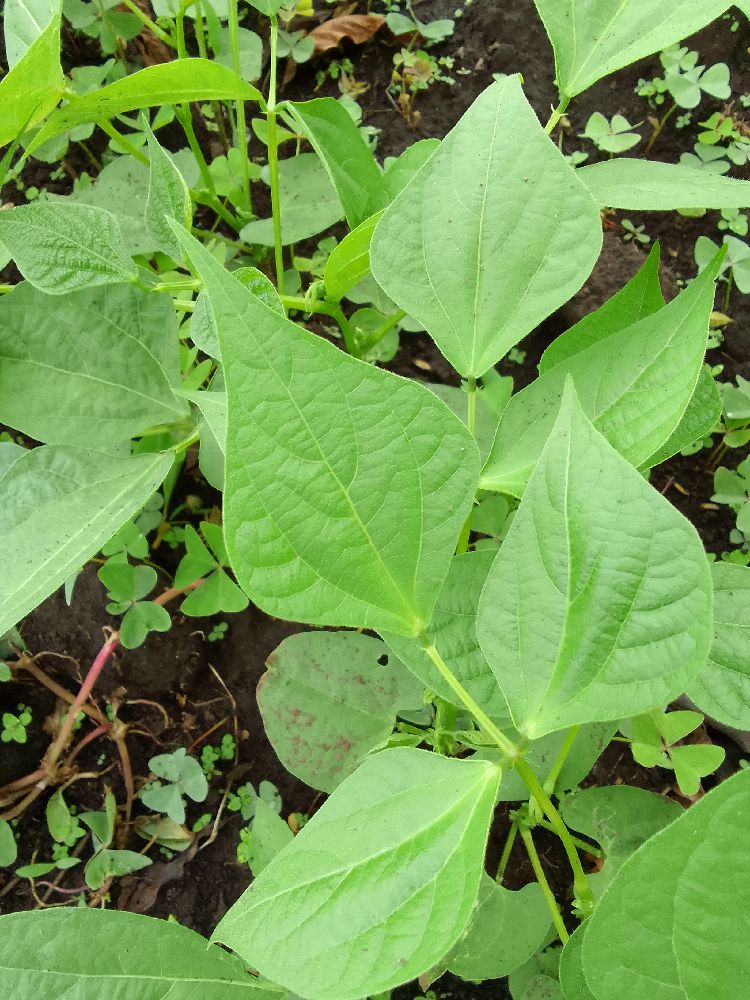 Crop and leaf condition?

common bean, healthy
